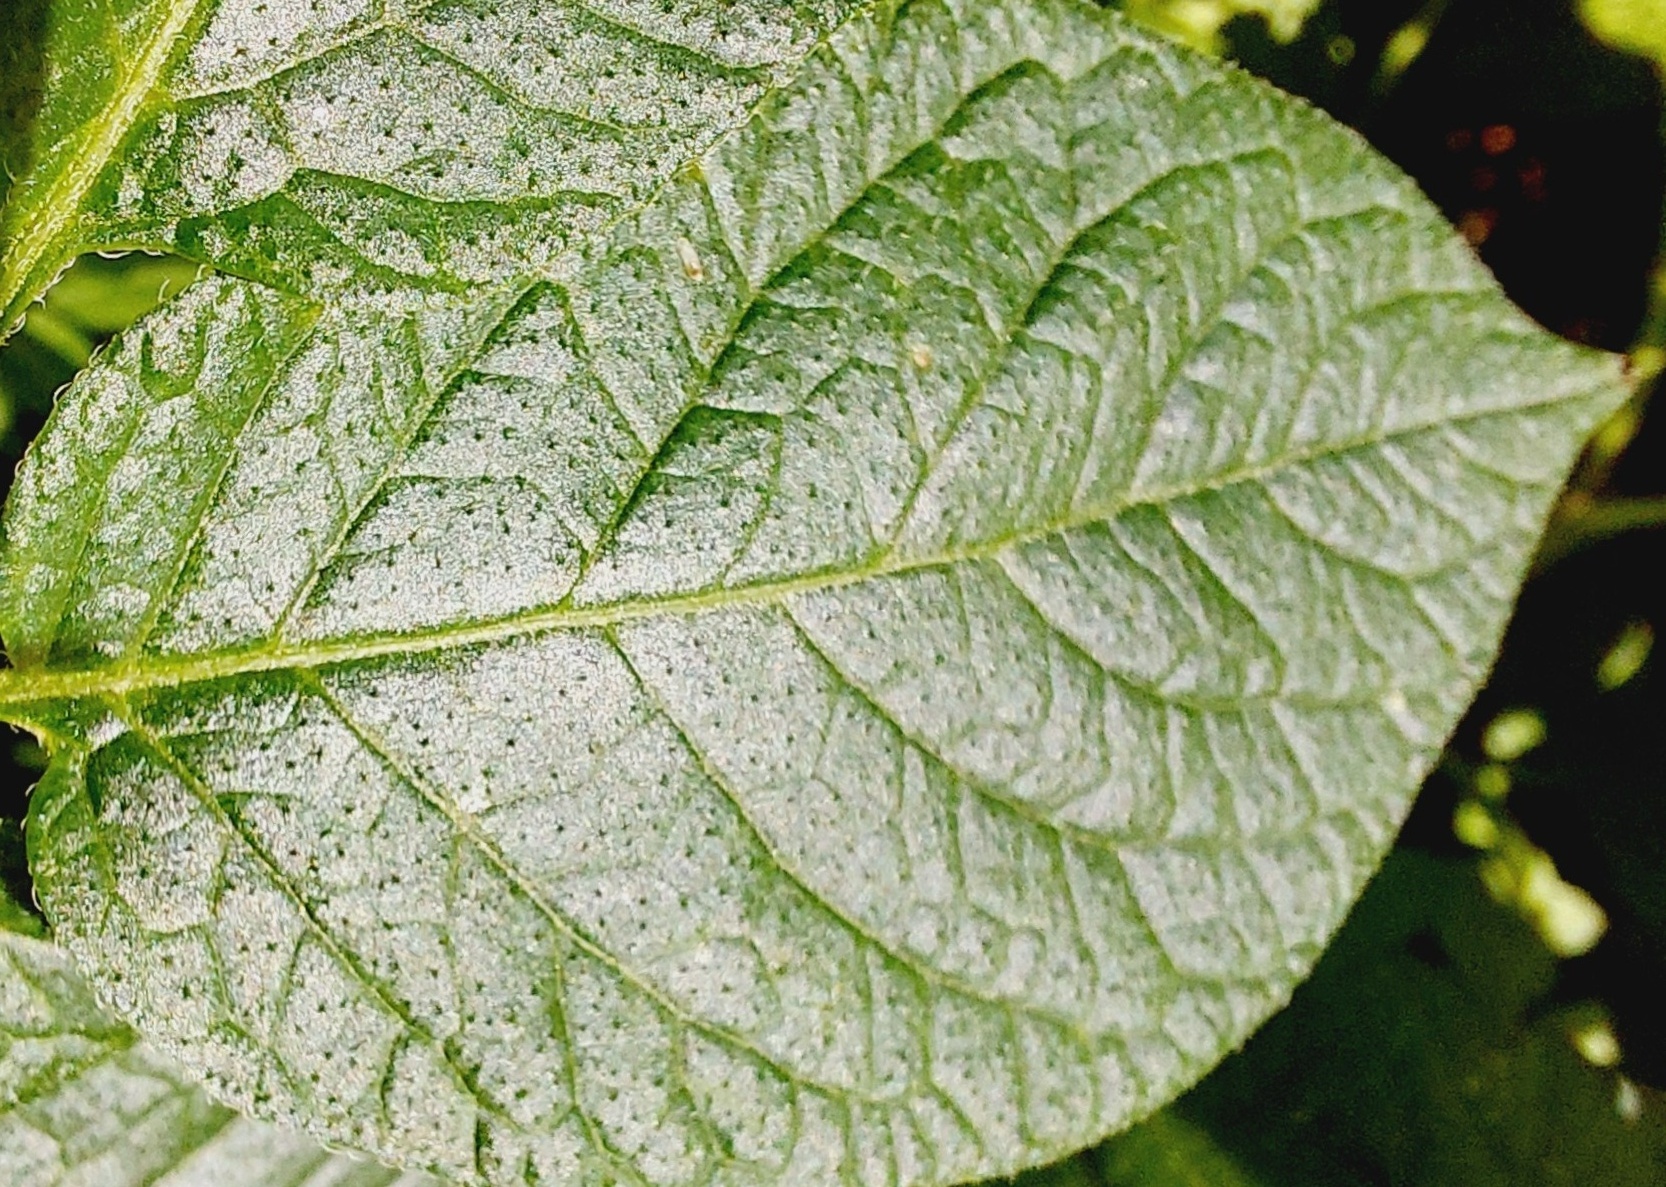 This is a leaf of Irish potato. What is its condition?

healthy
